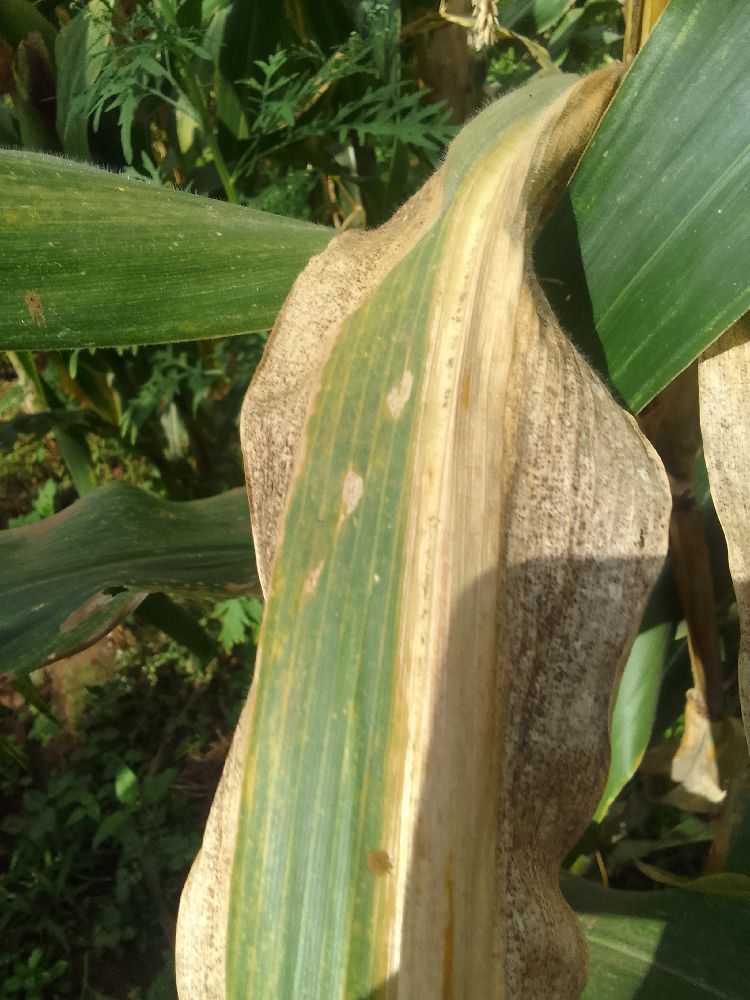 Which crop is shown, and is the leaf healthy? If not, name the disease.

maize, maize lethal necrosis
